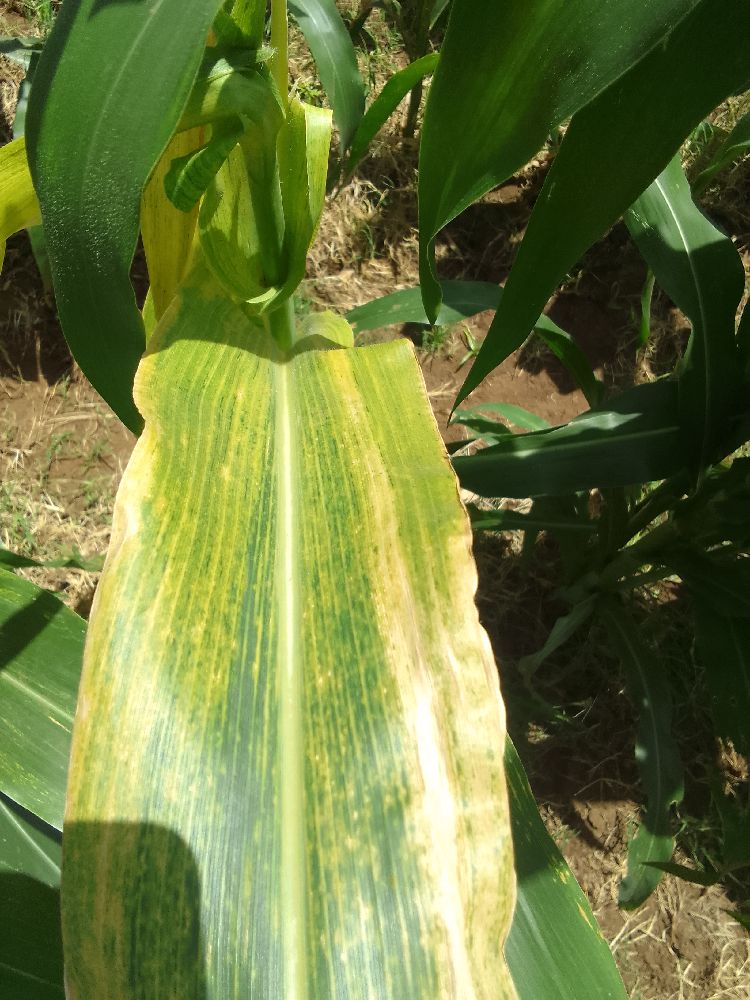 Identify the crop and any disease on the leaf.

maize, maize lethal necrosis
